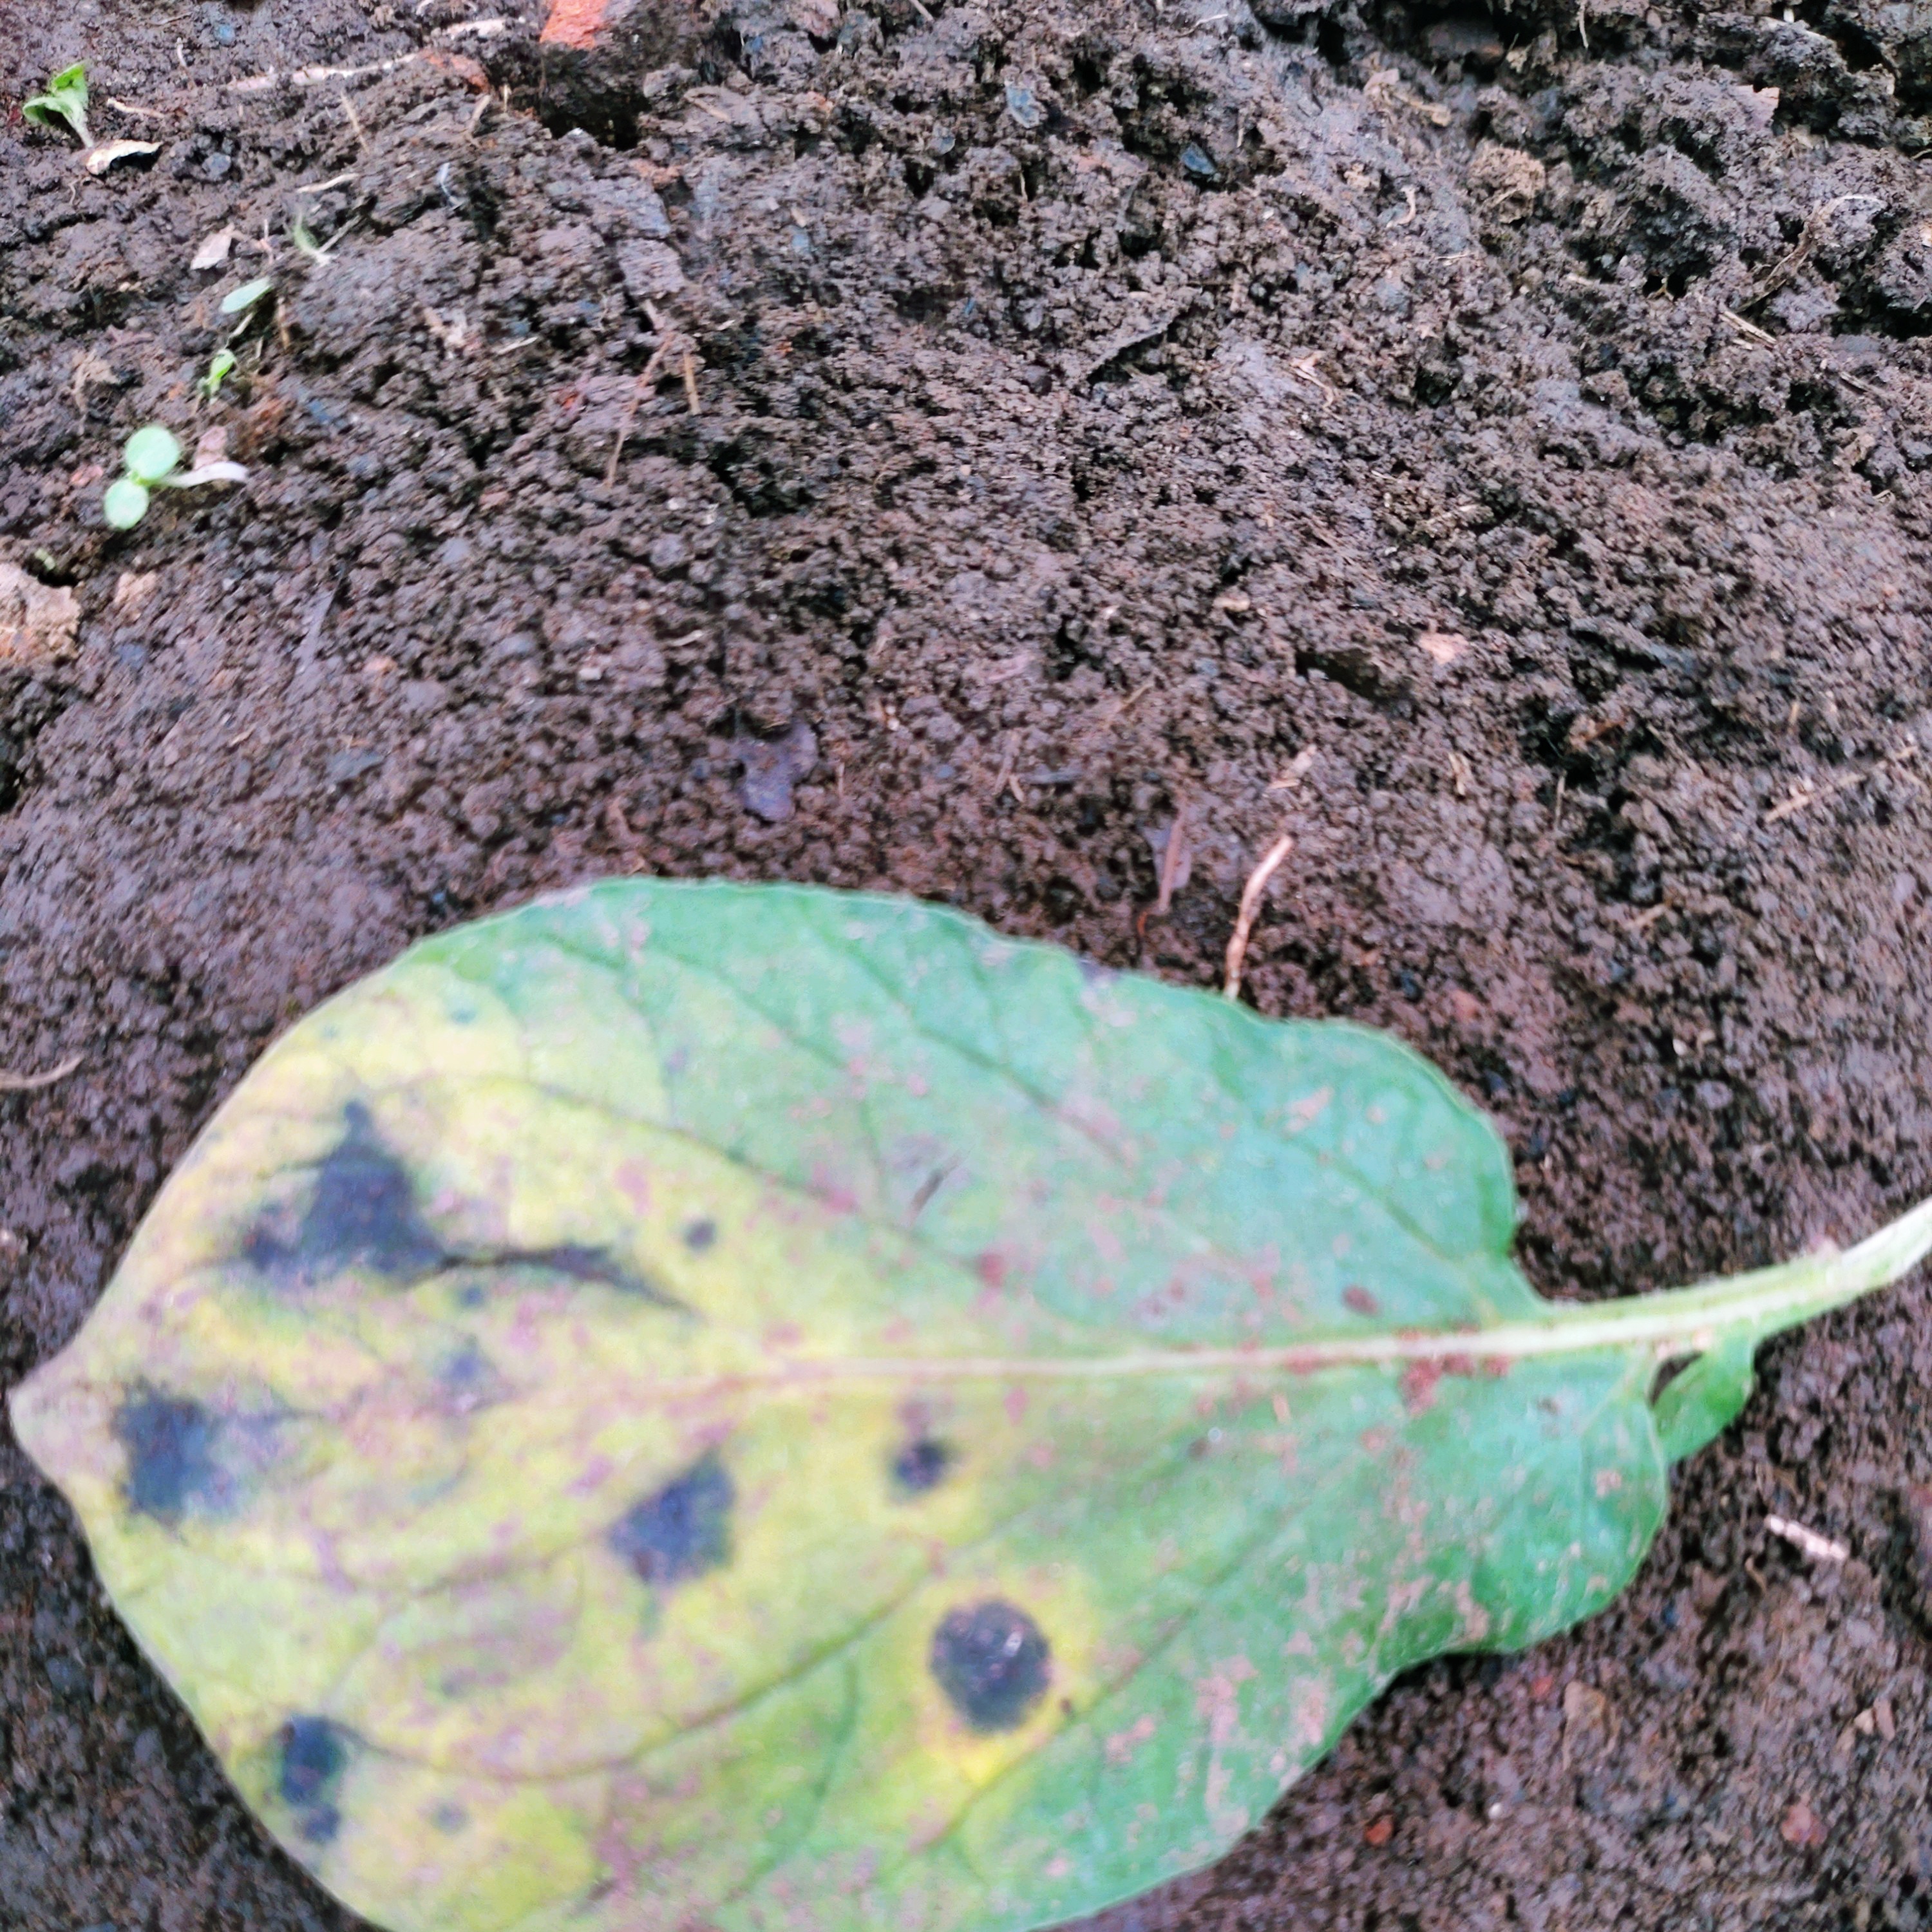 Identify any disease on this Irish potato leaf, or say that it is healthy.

late blight
